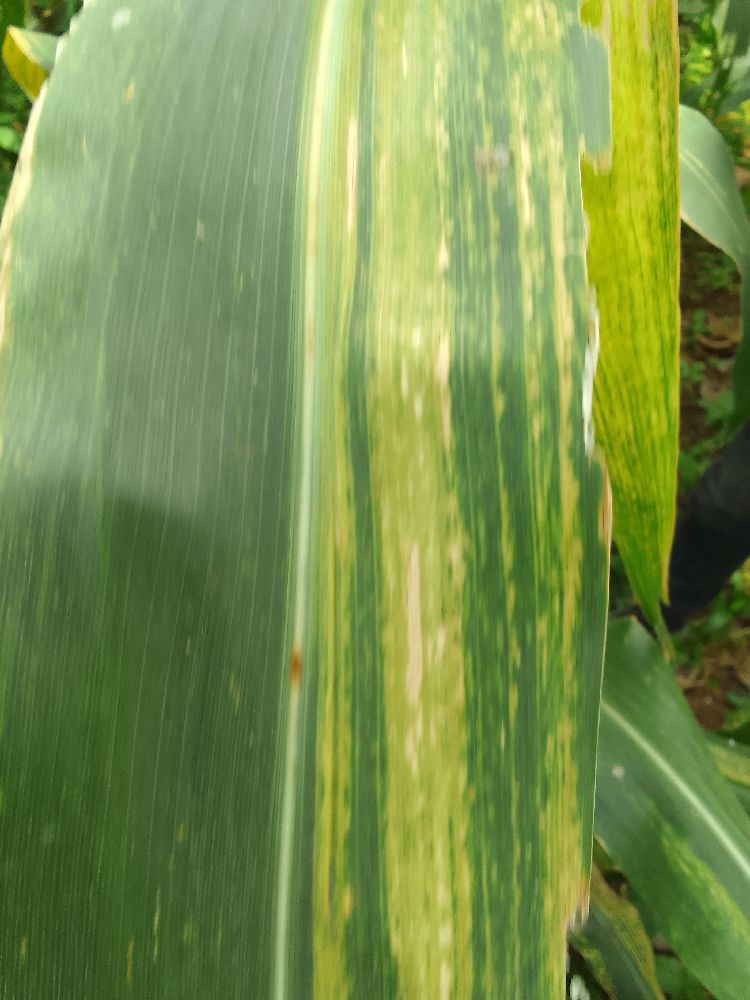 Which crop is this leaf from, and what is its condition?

maize, maize lethal necrosis
